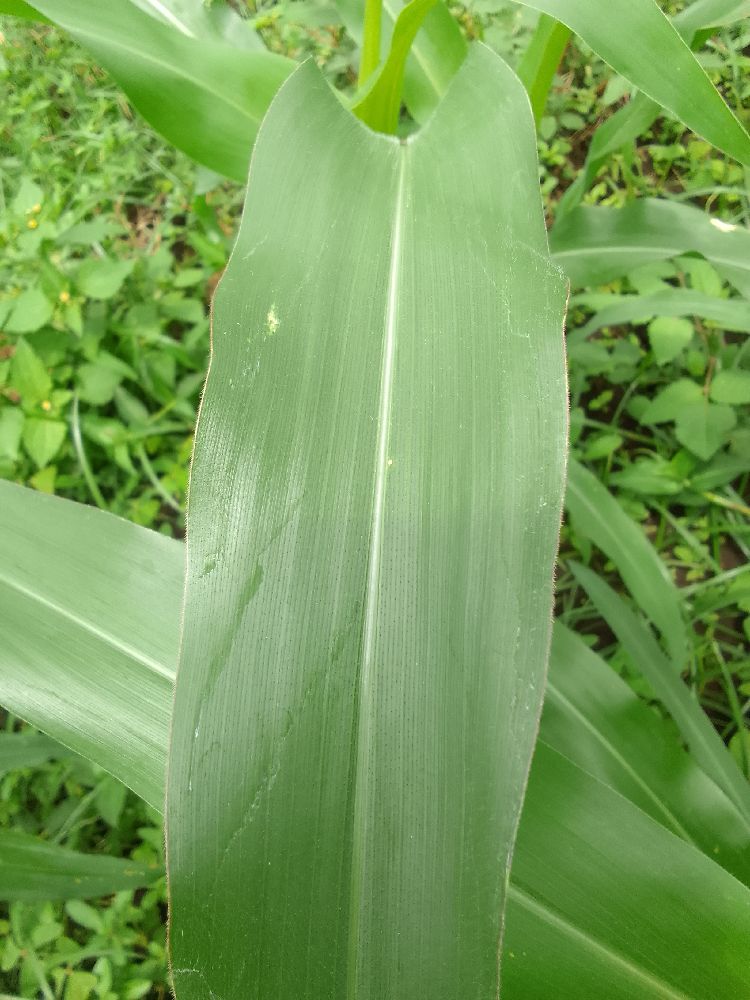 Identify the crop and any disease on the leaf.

maize, healthy
